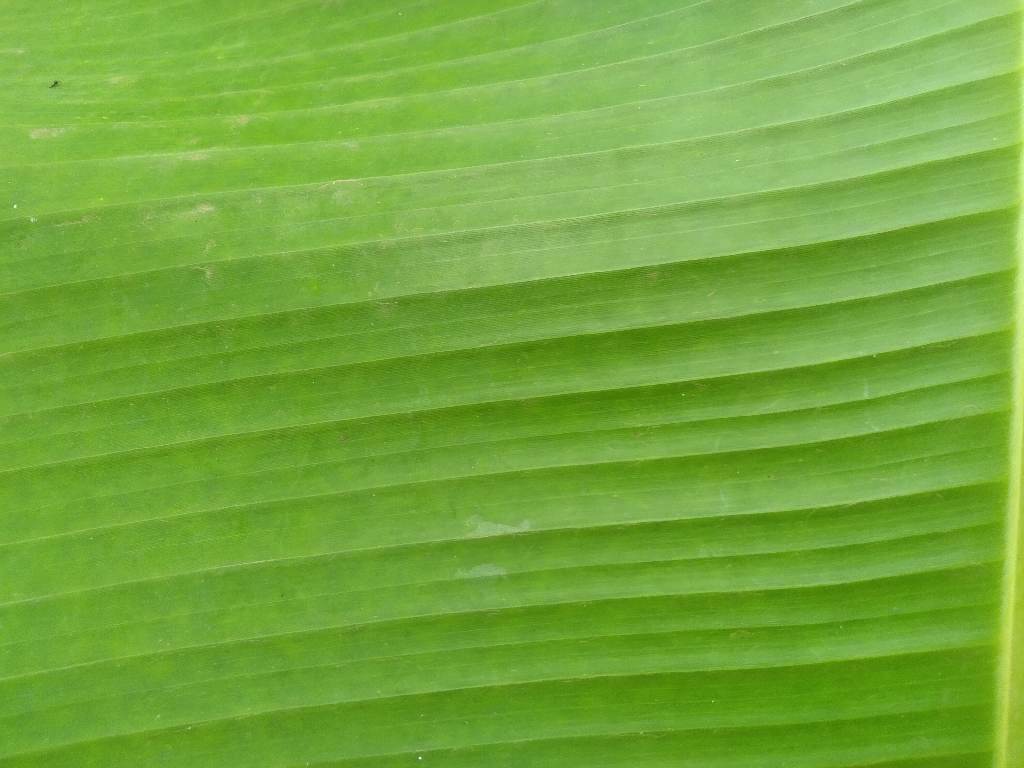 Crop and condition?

banana, healthy
